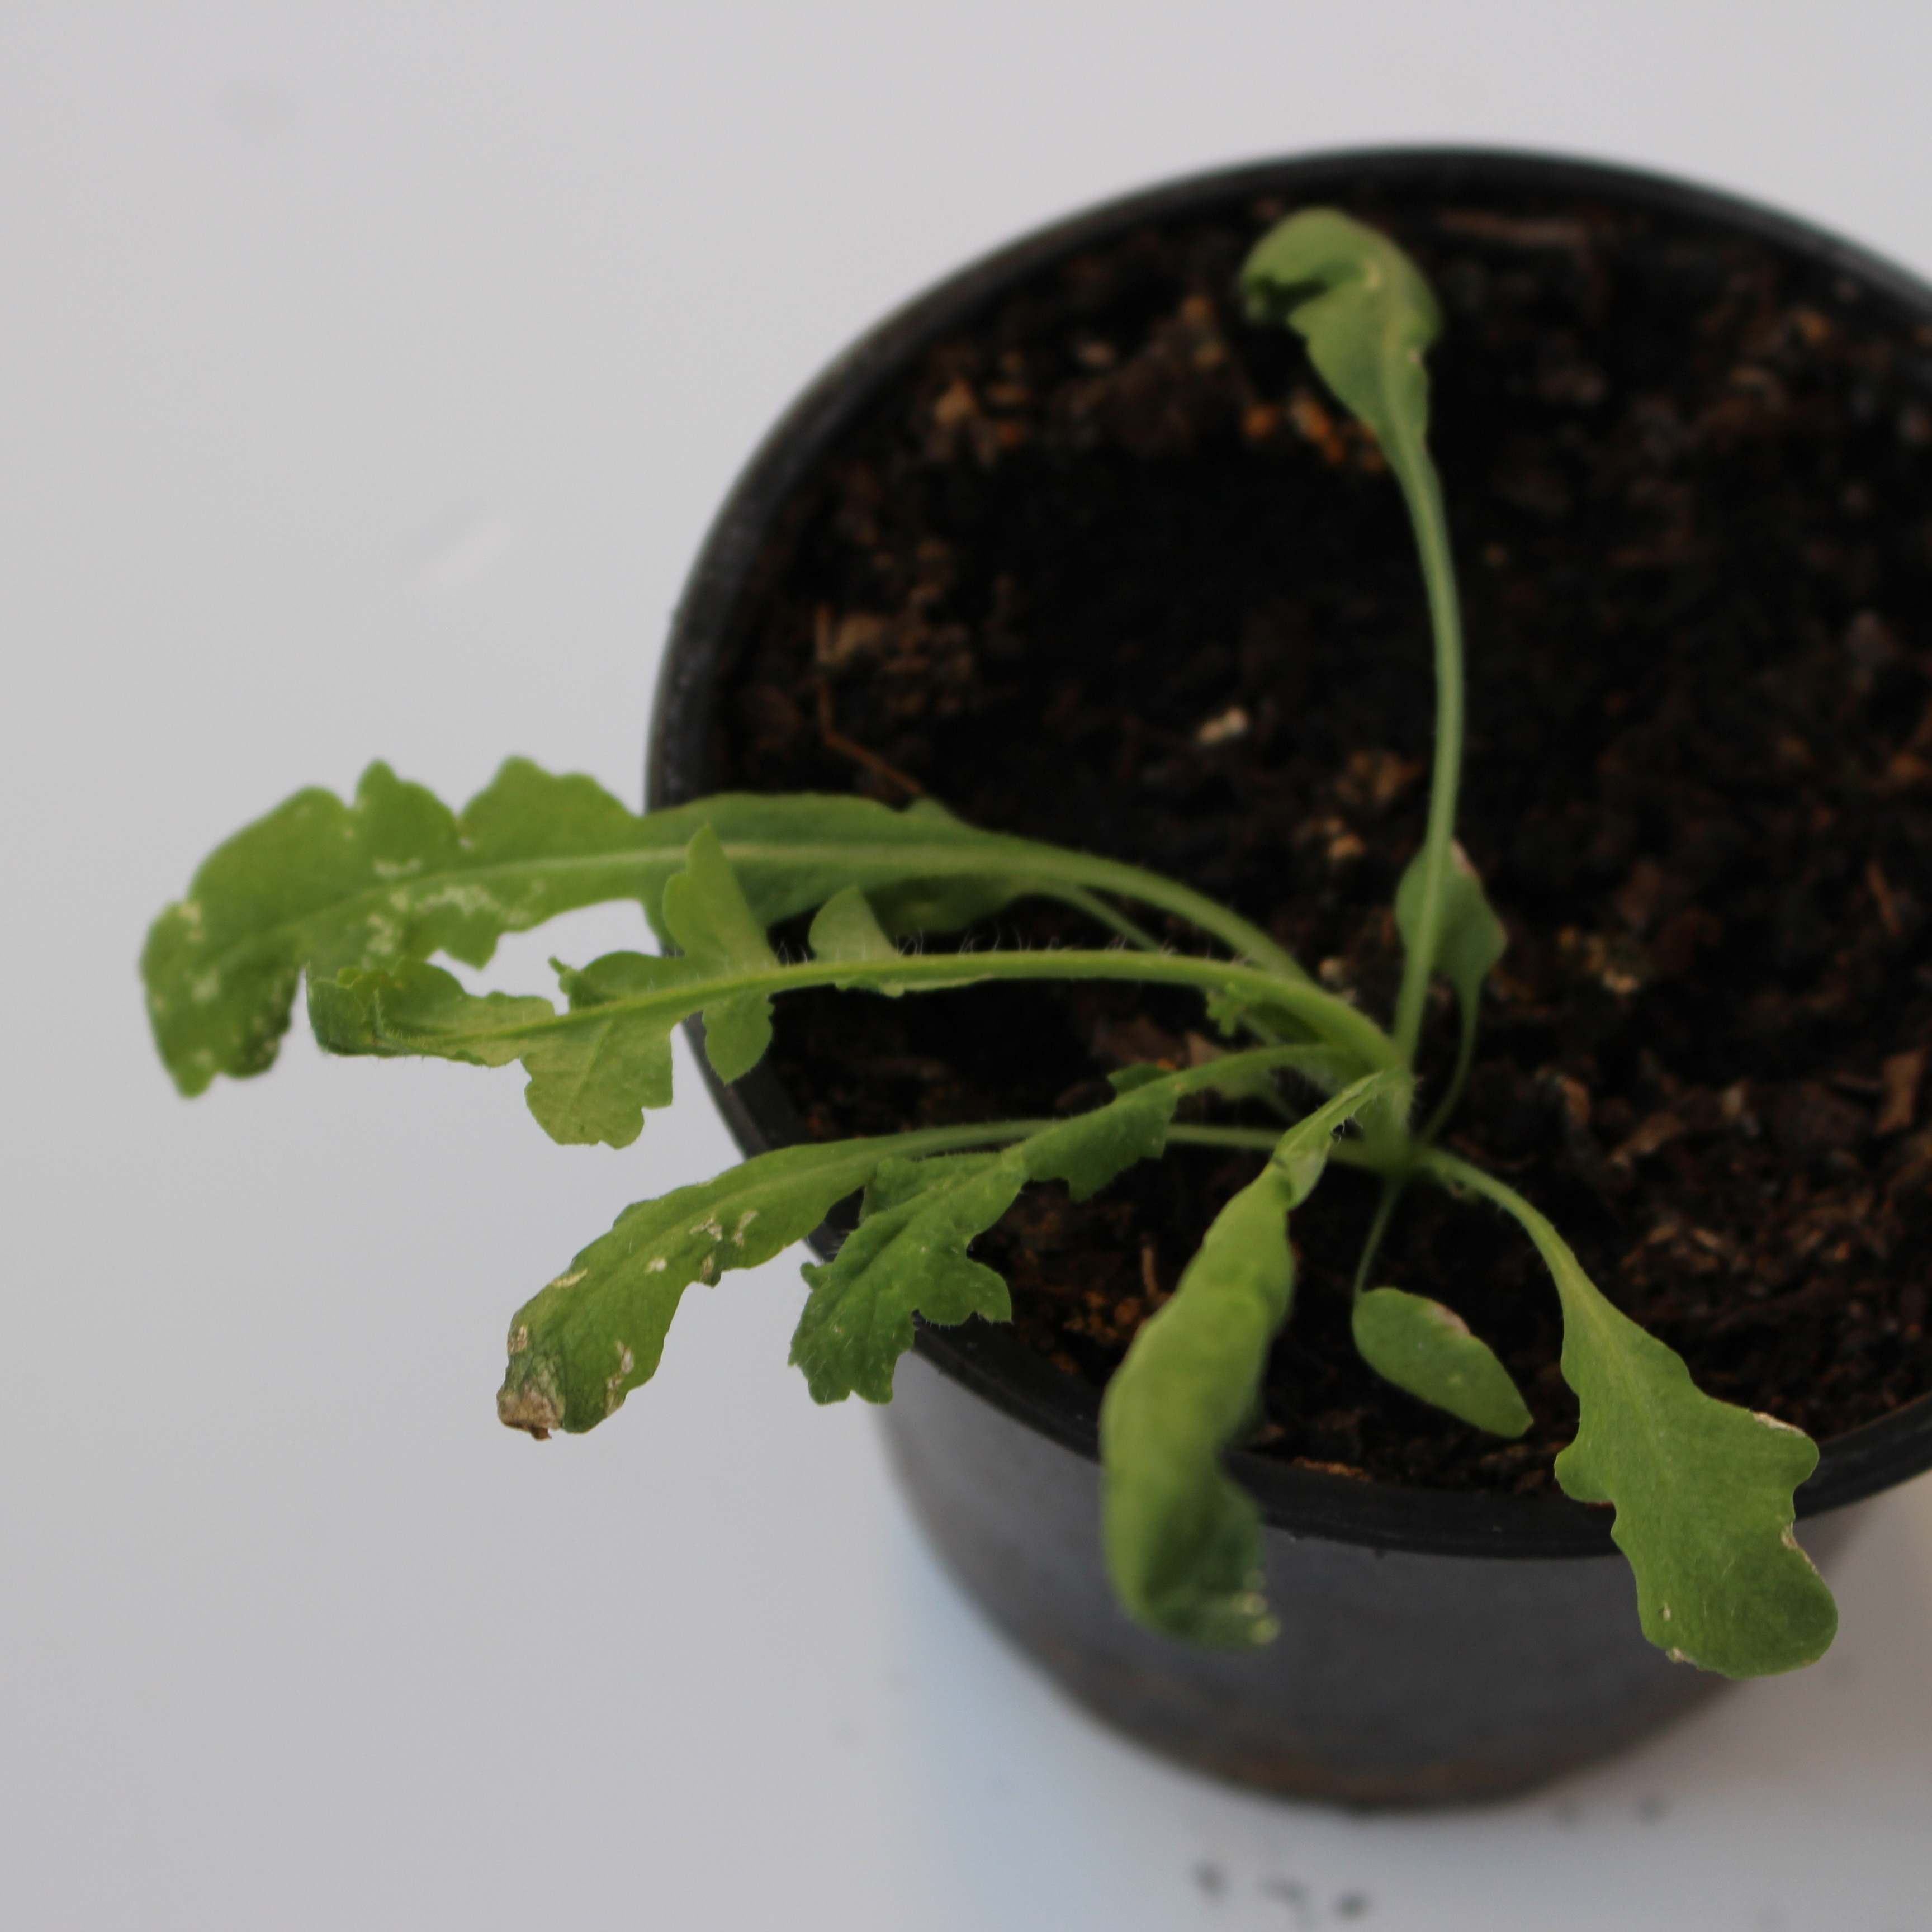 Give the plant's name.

Papaver rhoeas
